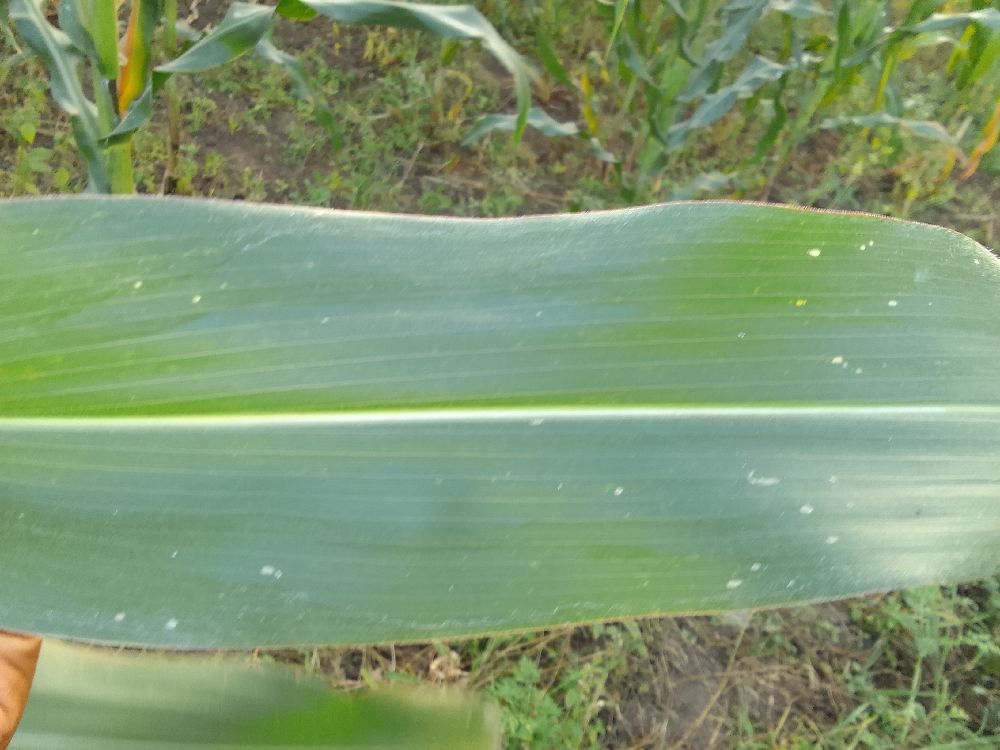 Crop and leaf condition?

maize, healthy
